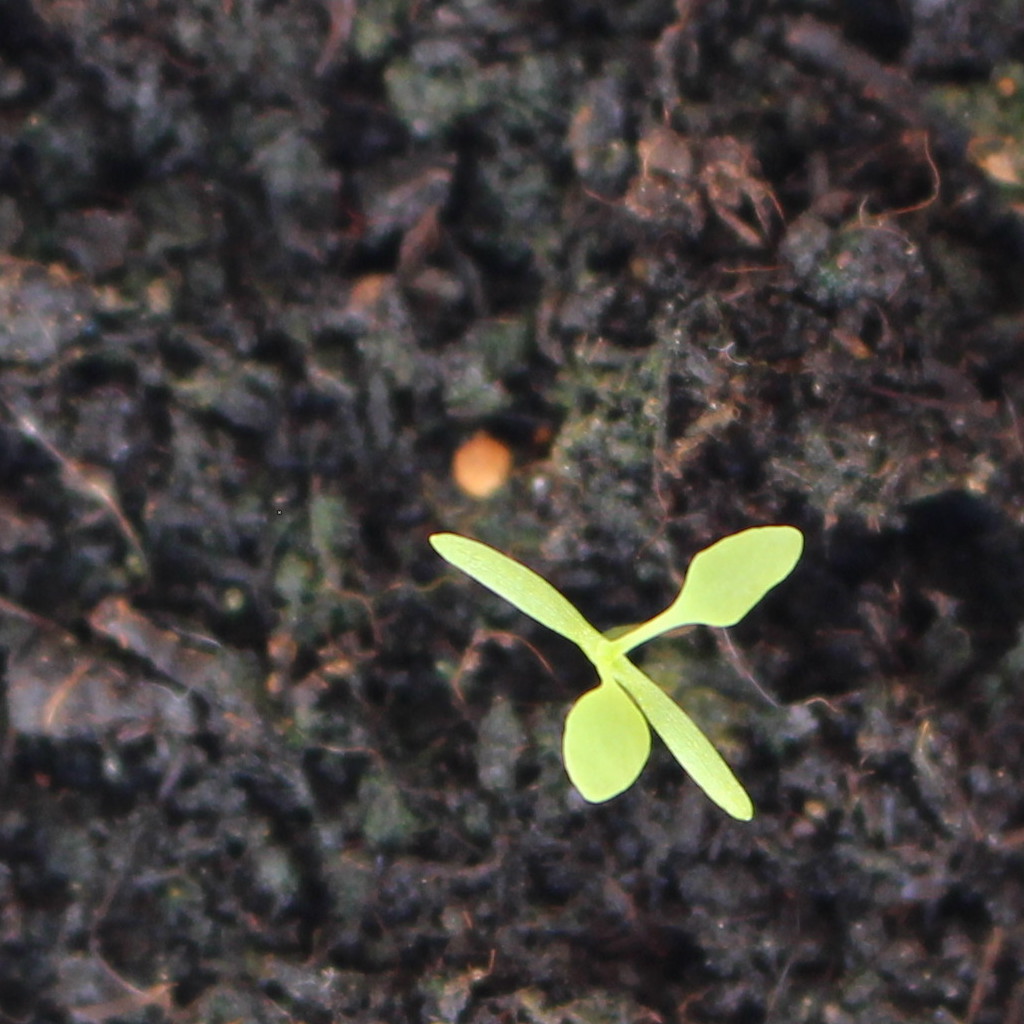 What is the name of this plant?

Papaver rhoeas
